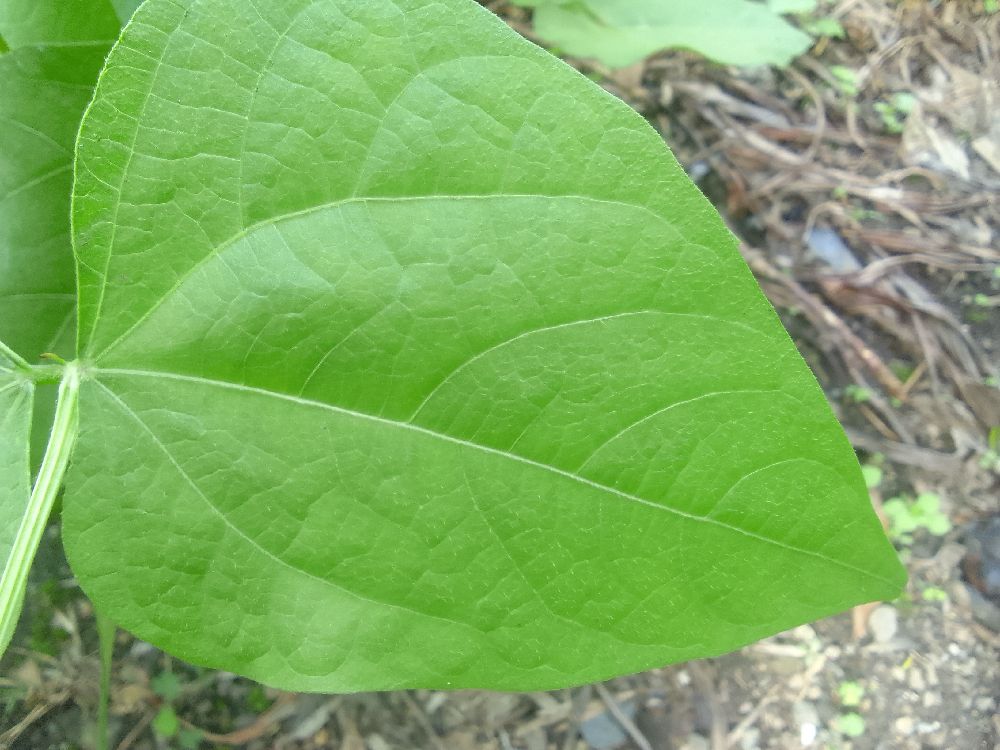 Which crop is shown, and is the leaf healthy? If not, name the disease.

common bean, healthy
